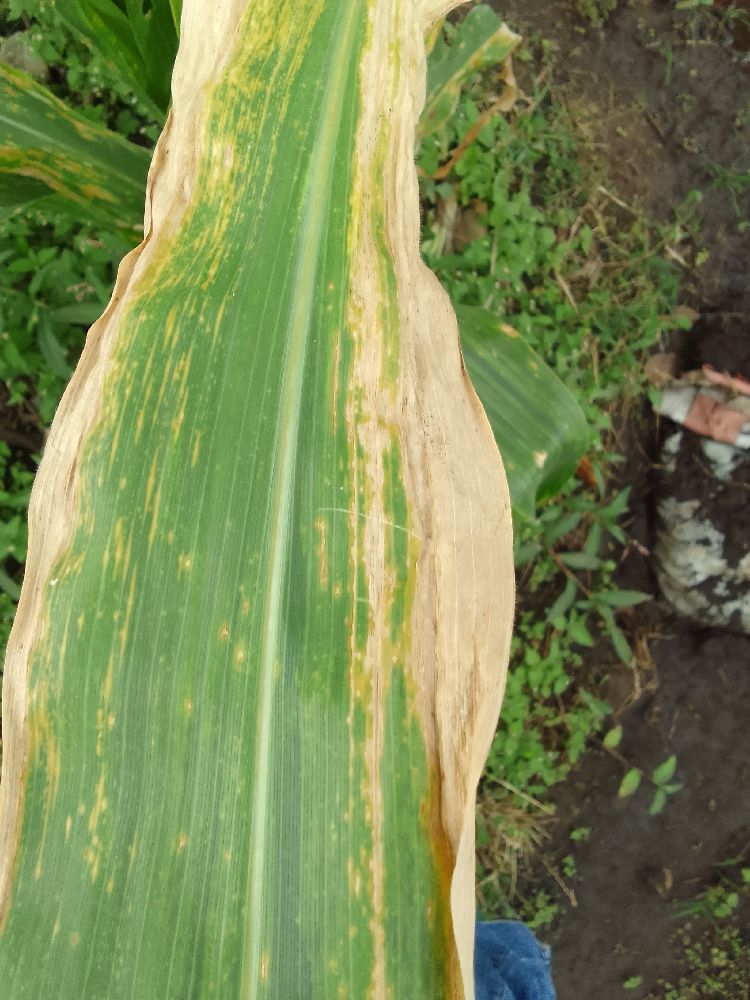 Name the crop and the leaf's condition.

maize, maize lethal necrosis
